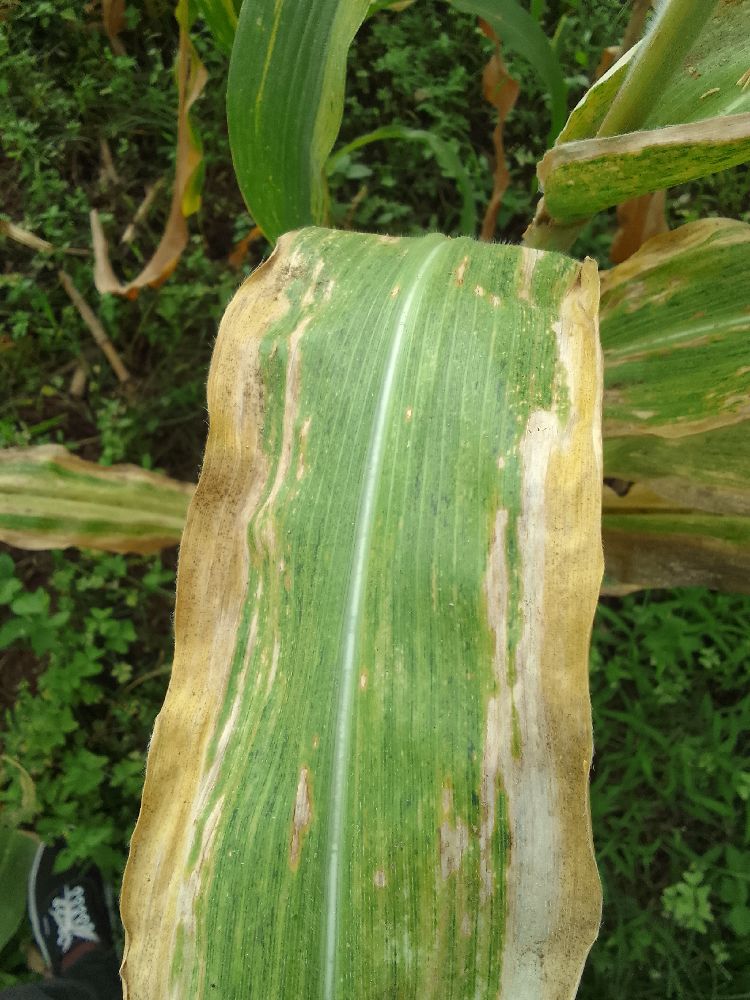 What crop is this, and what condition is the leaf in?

maize, maize lethal necrosis
